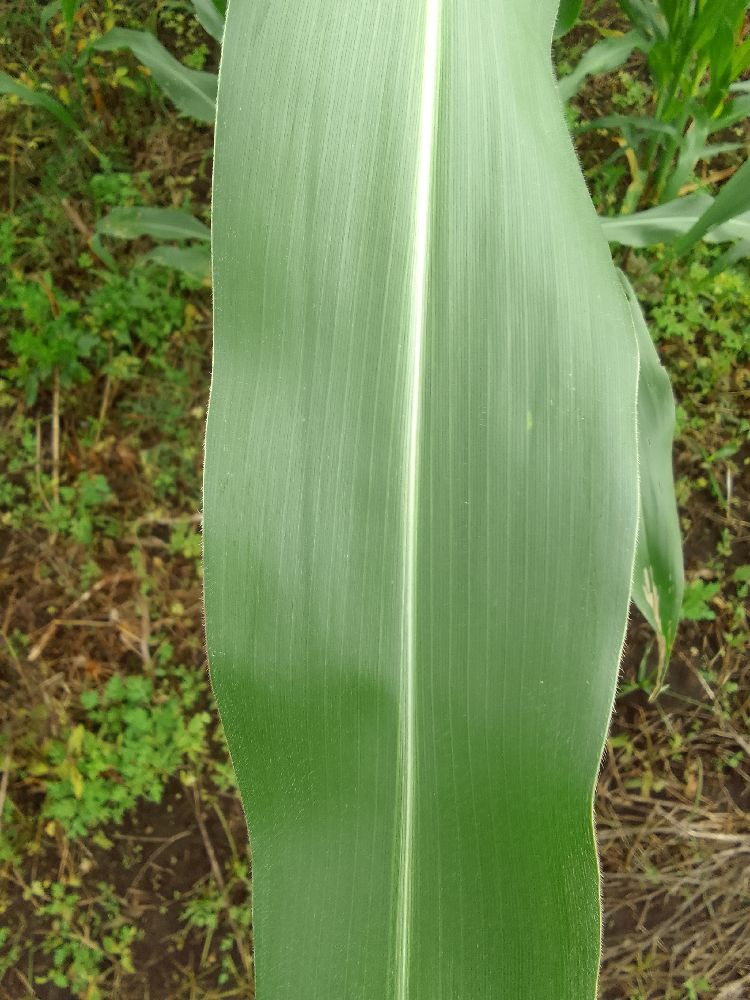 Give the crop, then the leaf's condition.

maize, healthy
